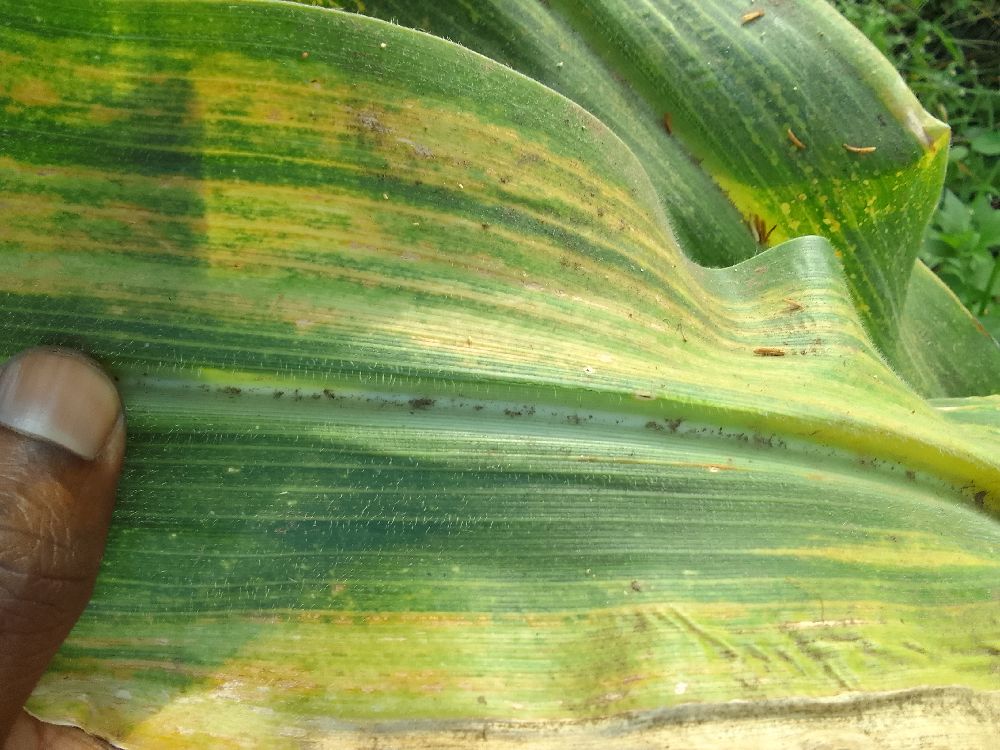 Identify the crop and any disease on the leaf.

maize, maize lethal necrosis
